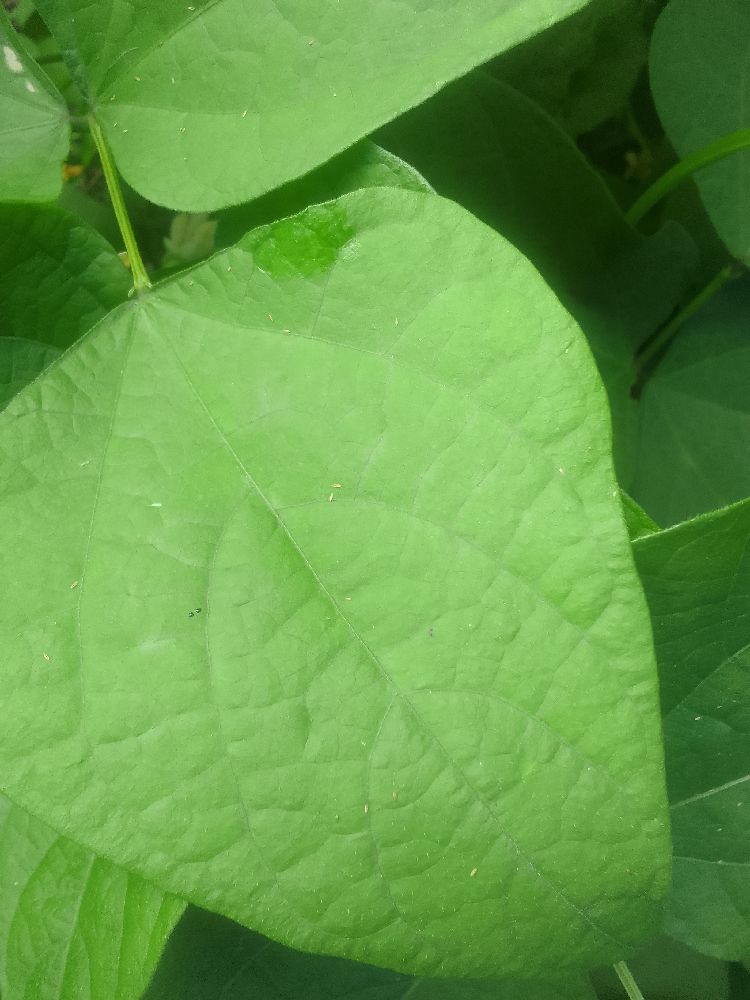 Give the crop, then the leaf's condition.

common bean, healthy
